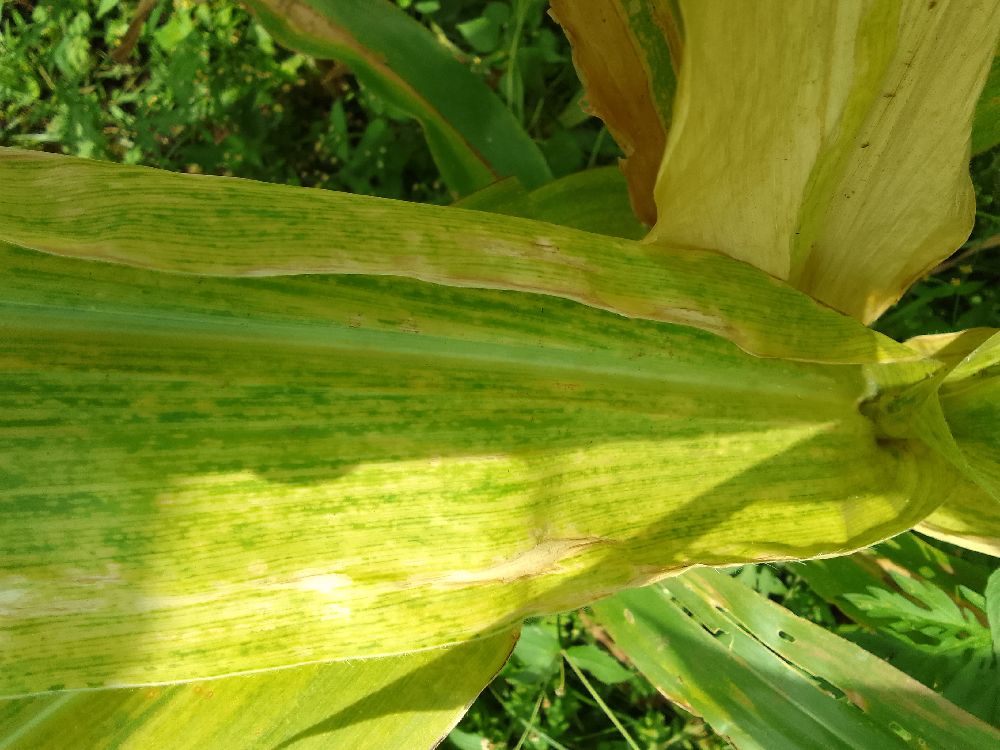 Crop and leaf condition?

maize, maize lethal necrosis
